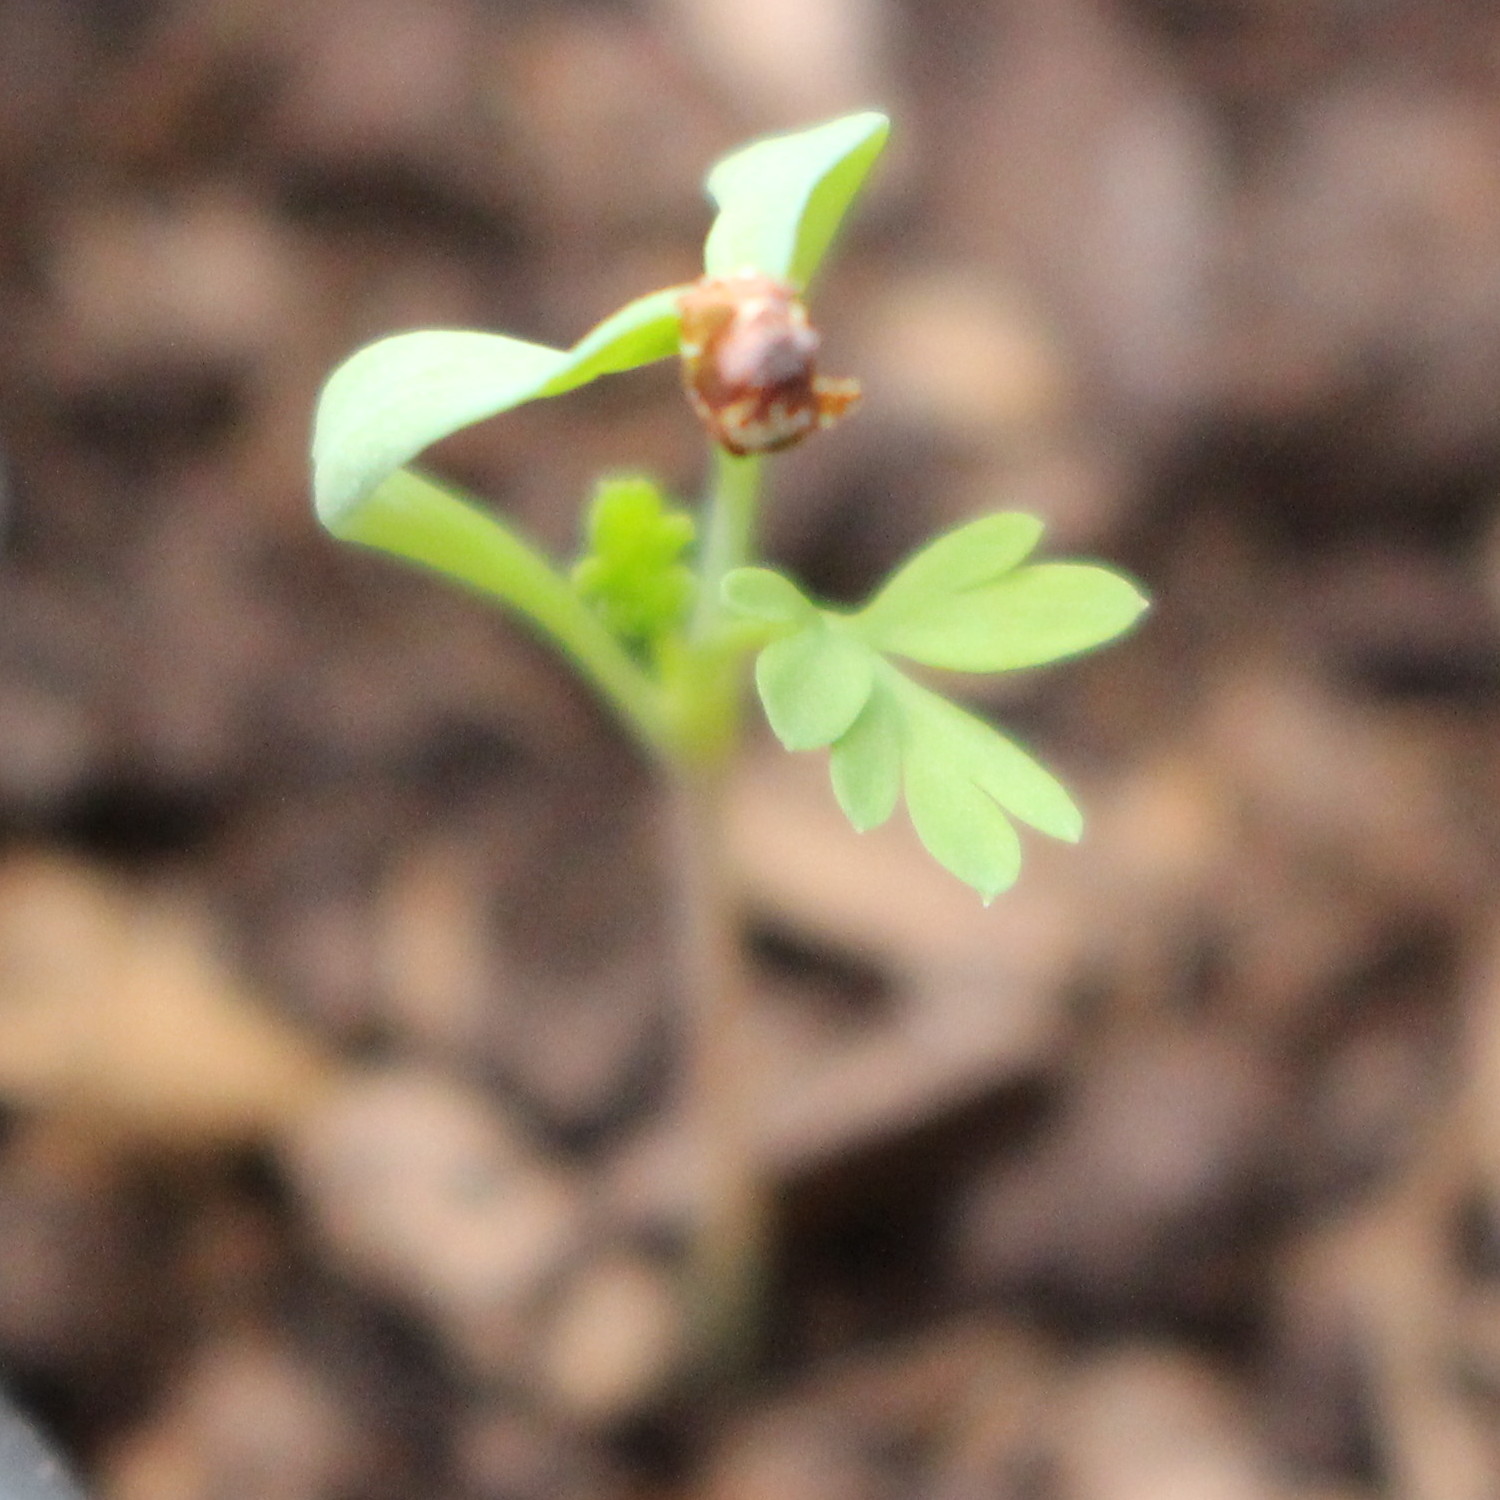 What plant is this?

Fumaria officinalis
